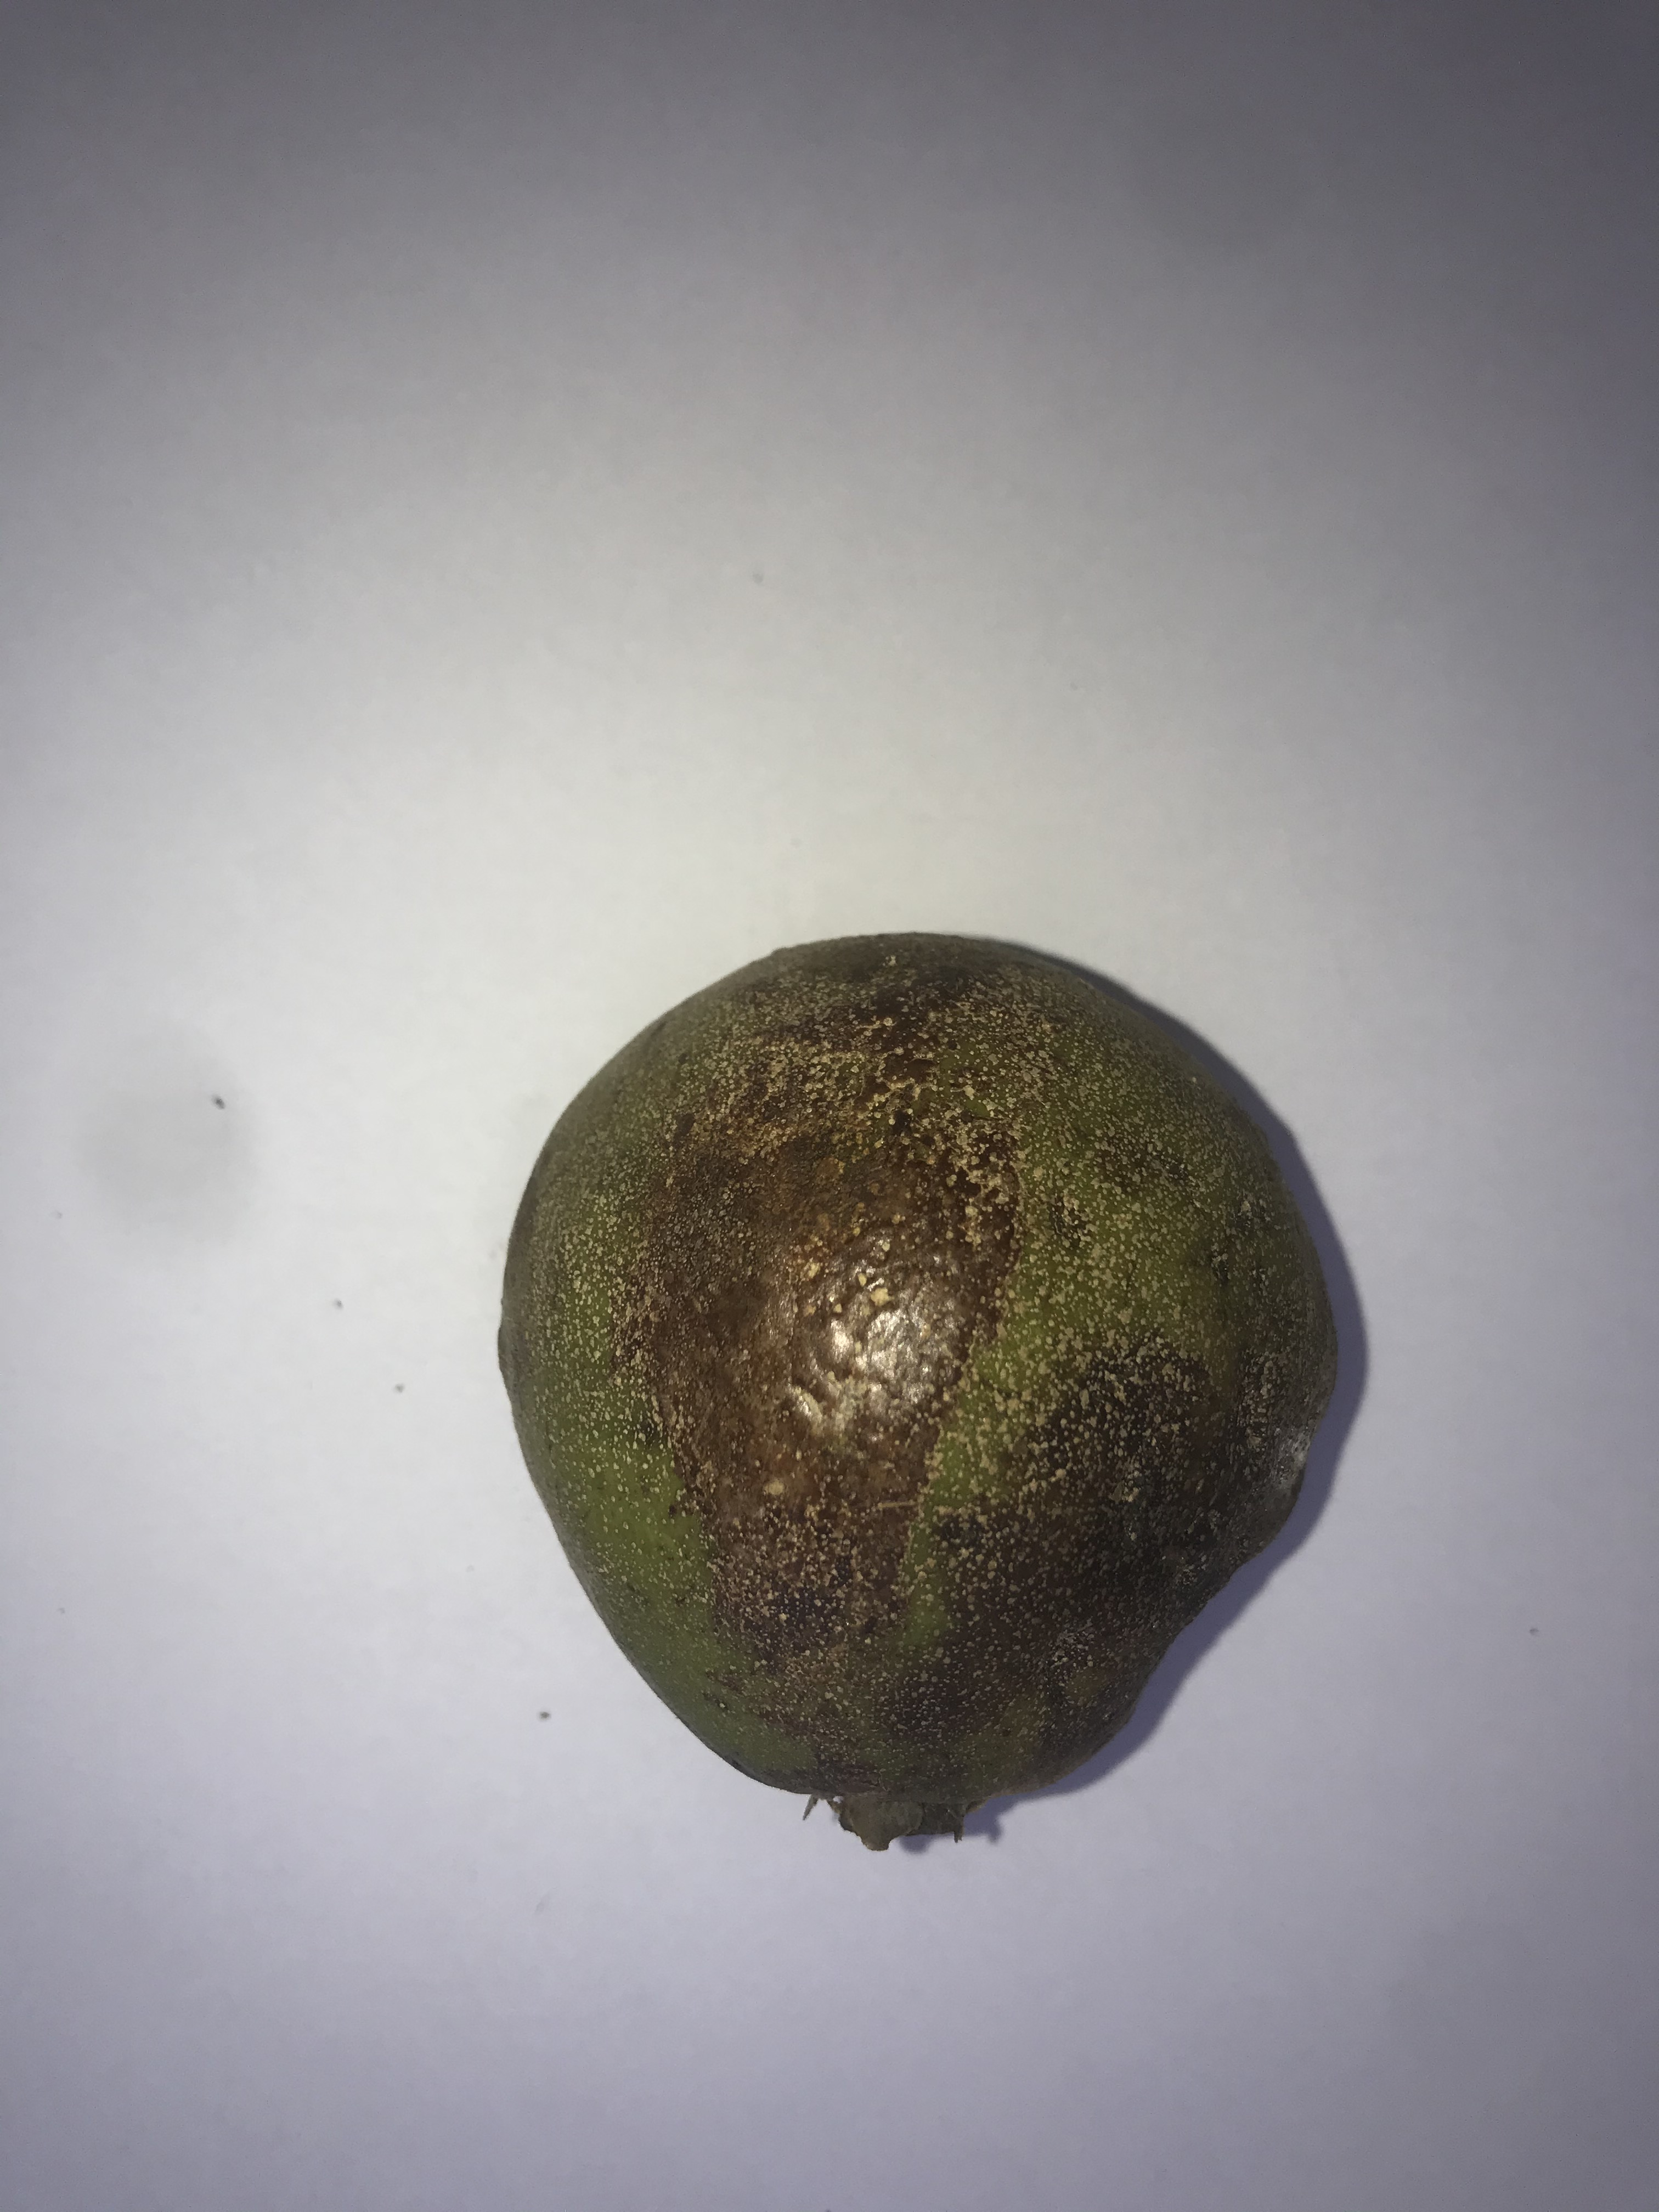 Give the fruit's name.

pequi
